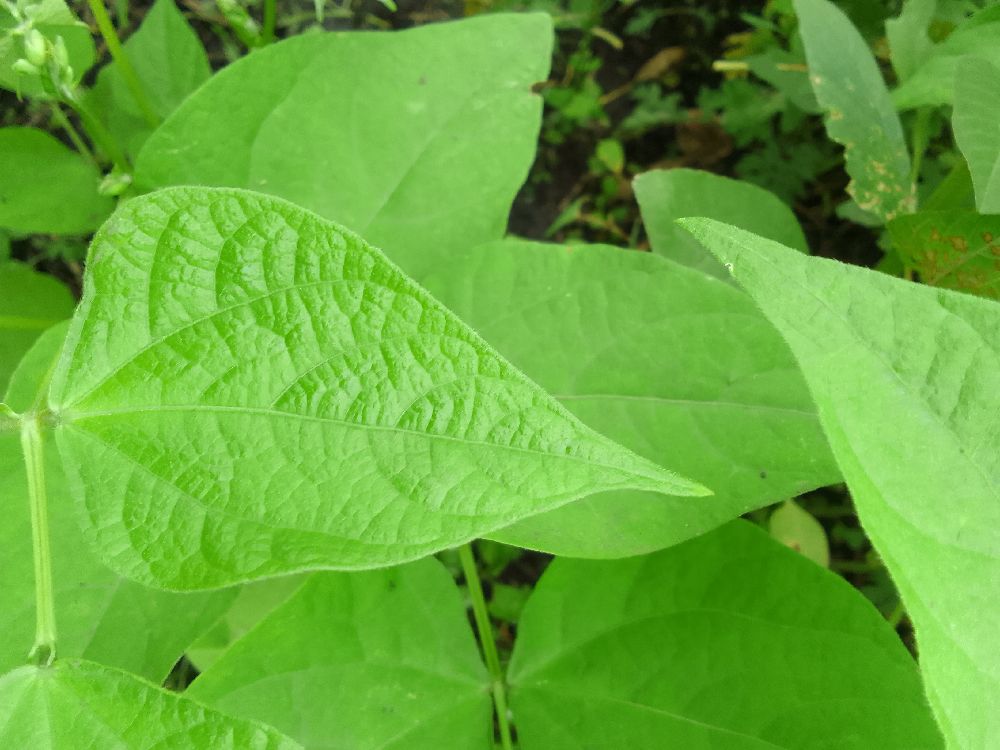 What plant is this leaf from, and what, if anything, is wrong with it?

common bean, healthy
